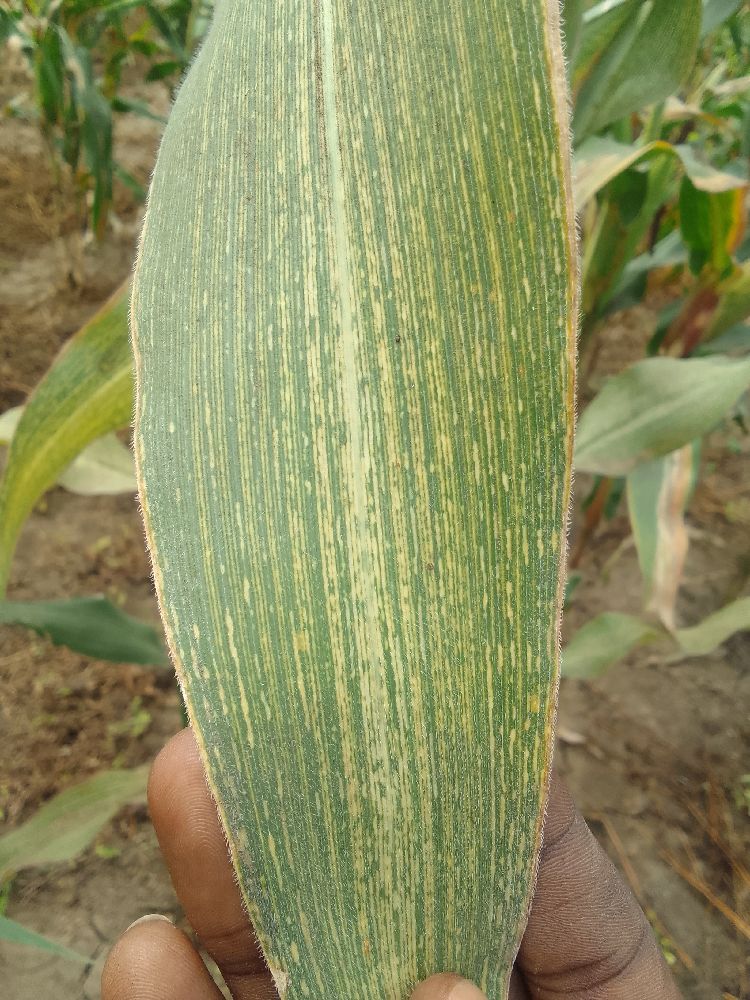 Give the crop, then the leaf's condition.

maize, maize streak virus
